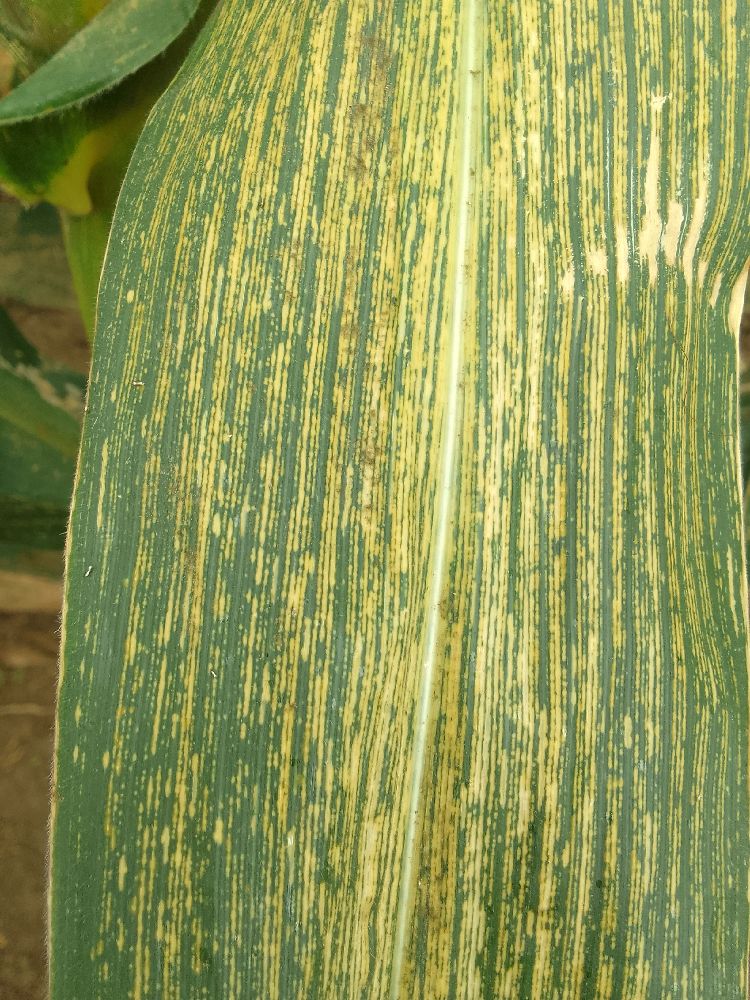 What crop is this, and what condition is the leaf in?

maize, maize streak virus
